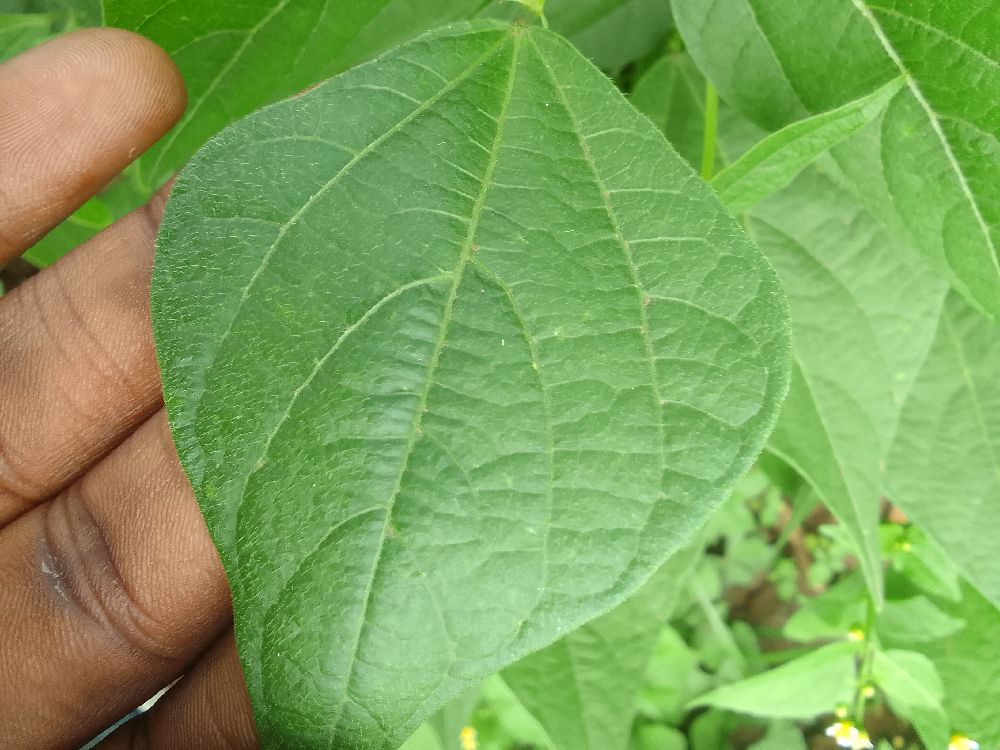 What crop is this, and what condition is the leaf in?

common bean, healthy
